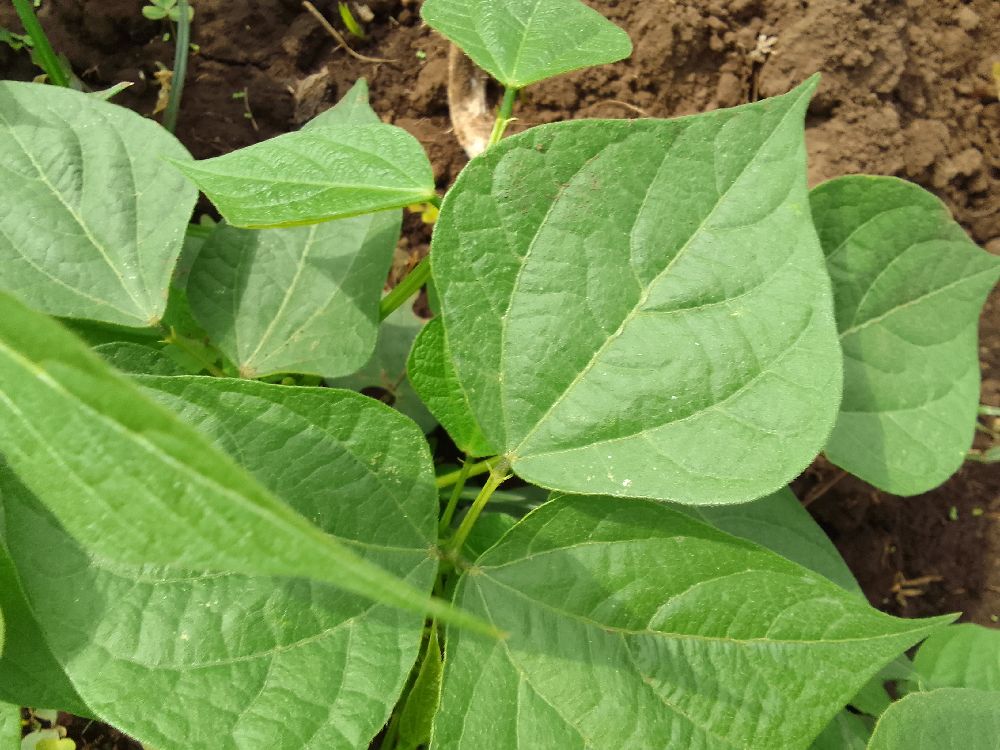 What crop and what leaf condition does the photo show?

common bean, healthy
